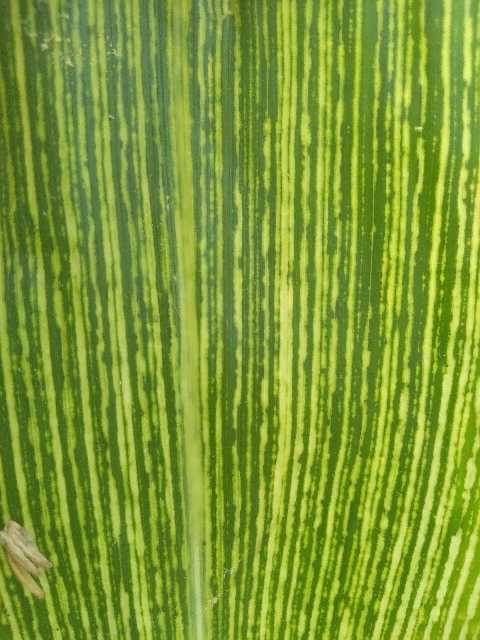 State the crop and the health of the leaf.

maize, maize streak virus
